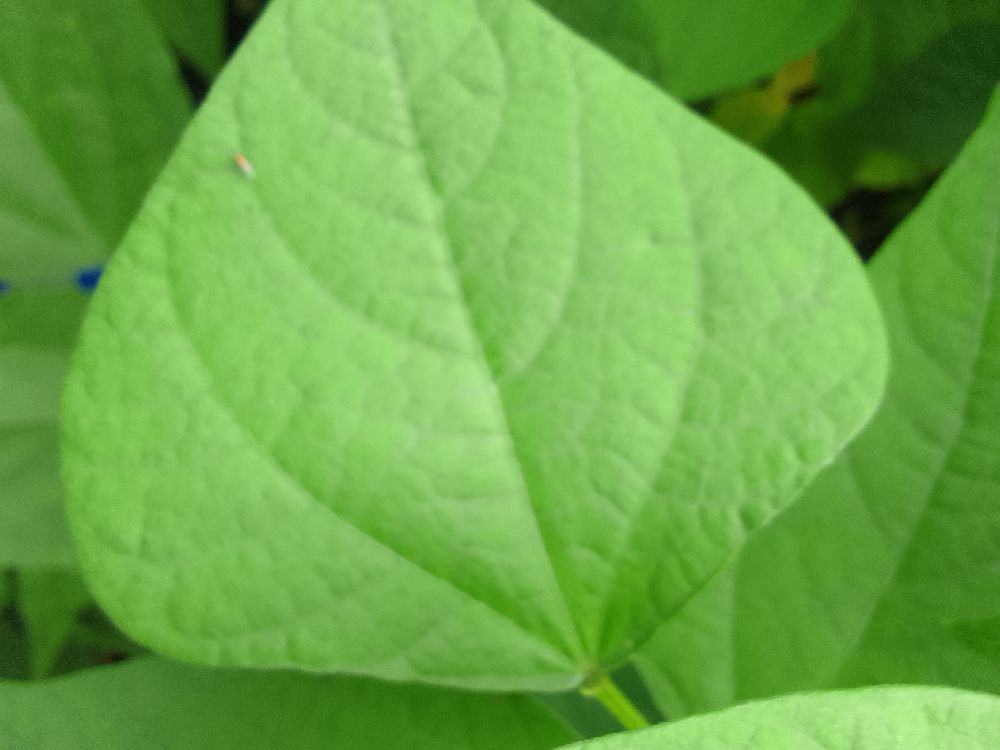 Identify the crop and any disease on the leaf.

common bean, healthy
